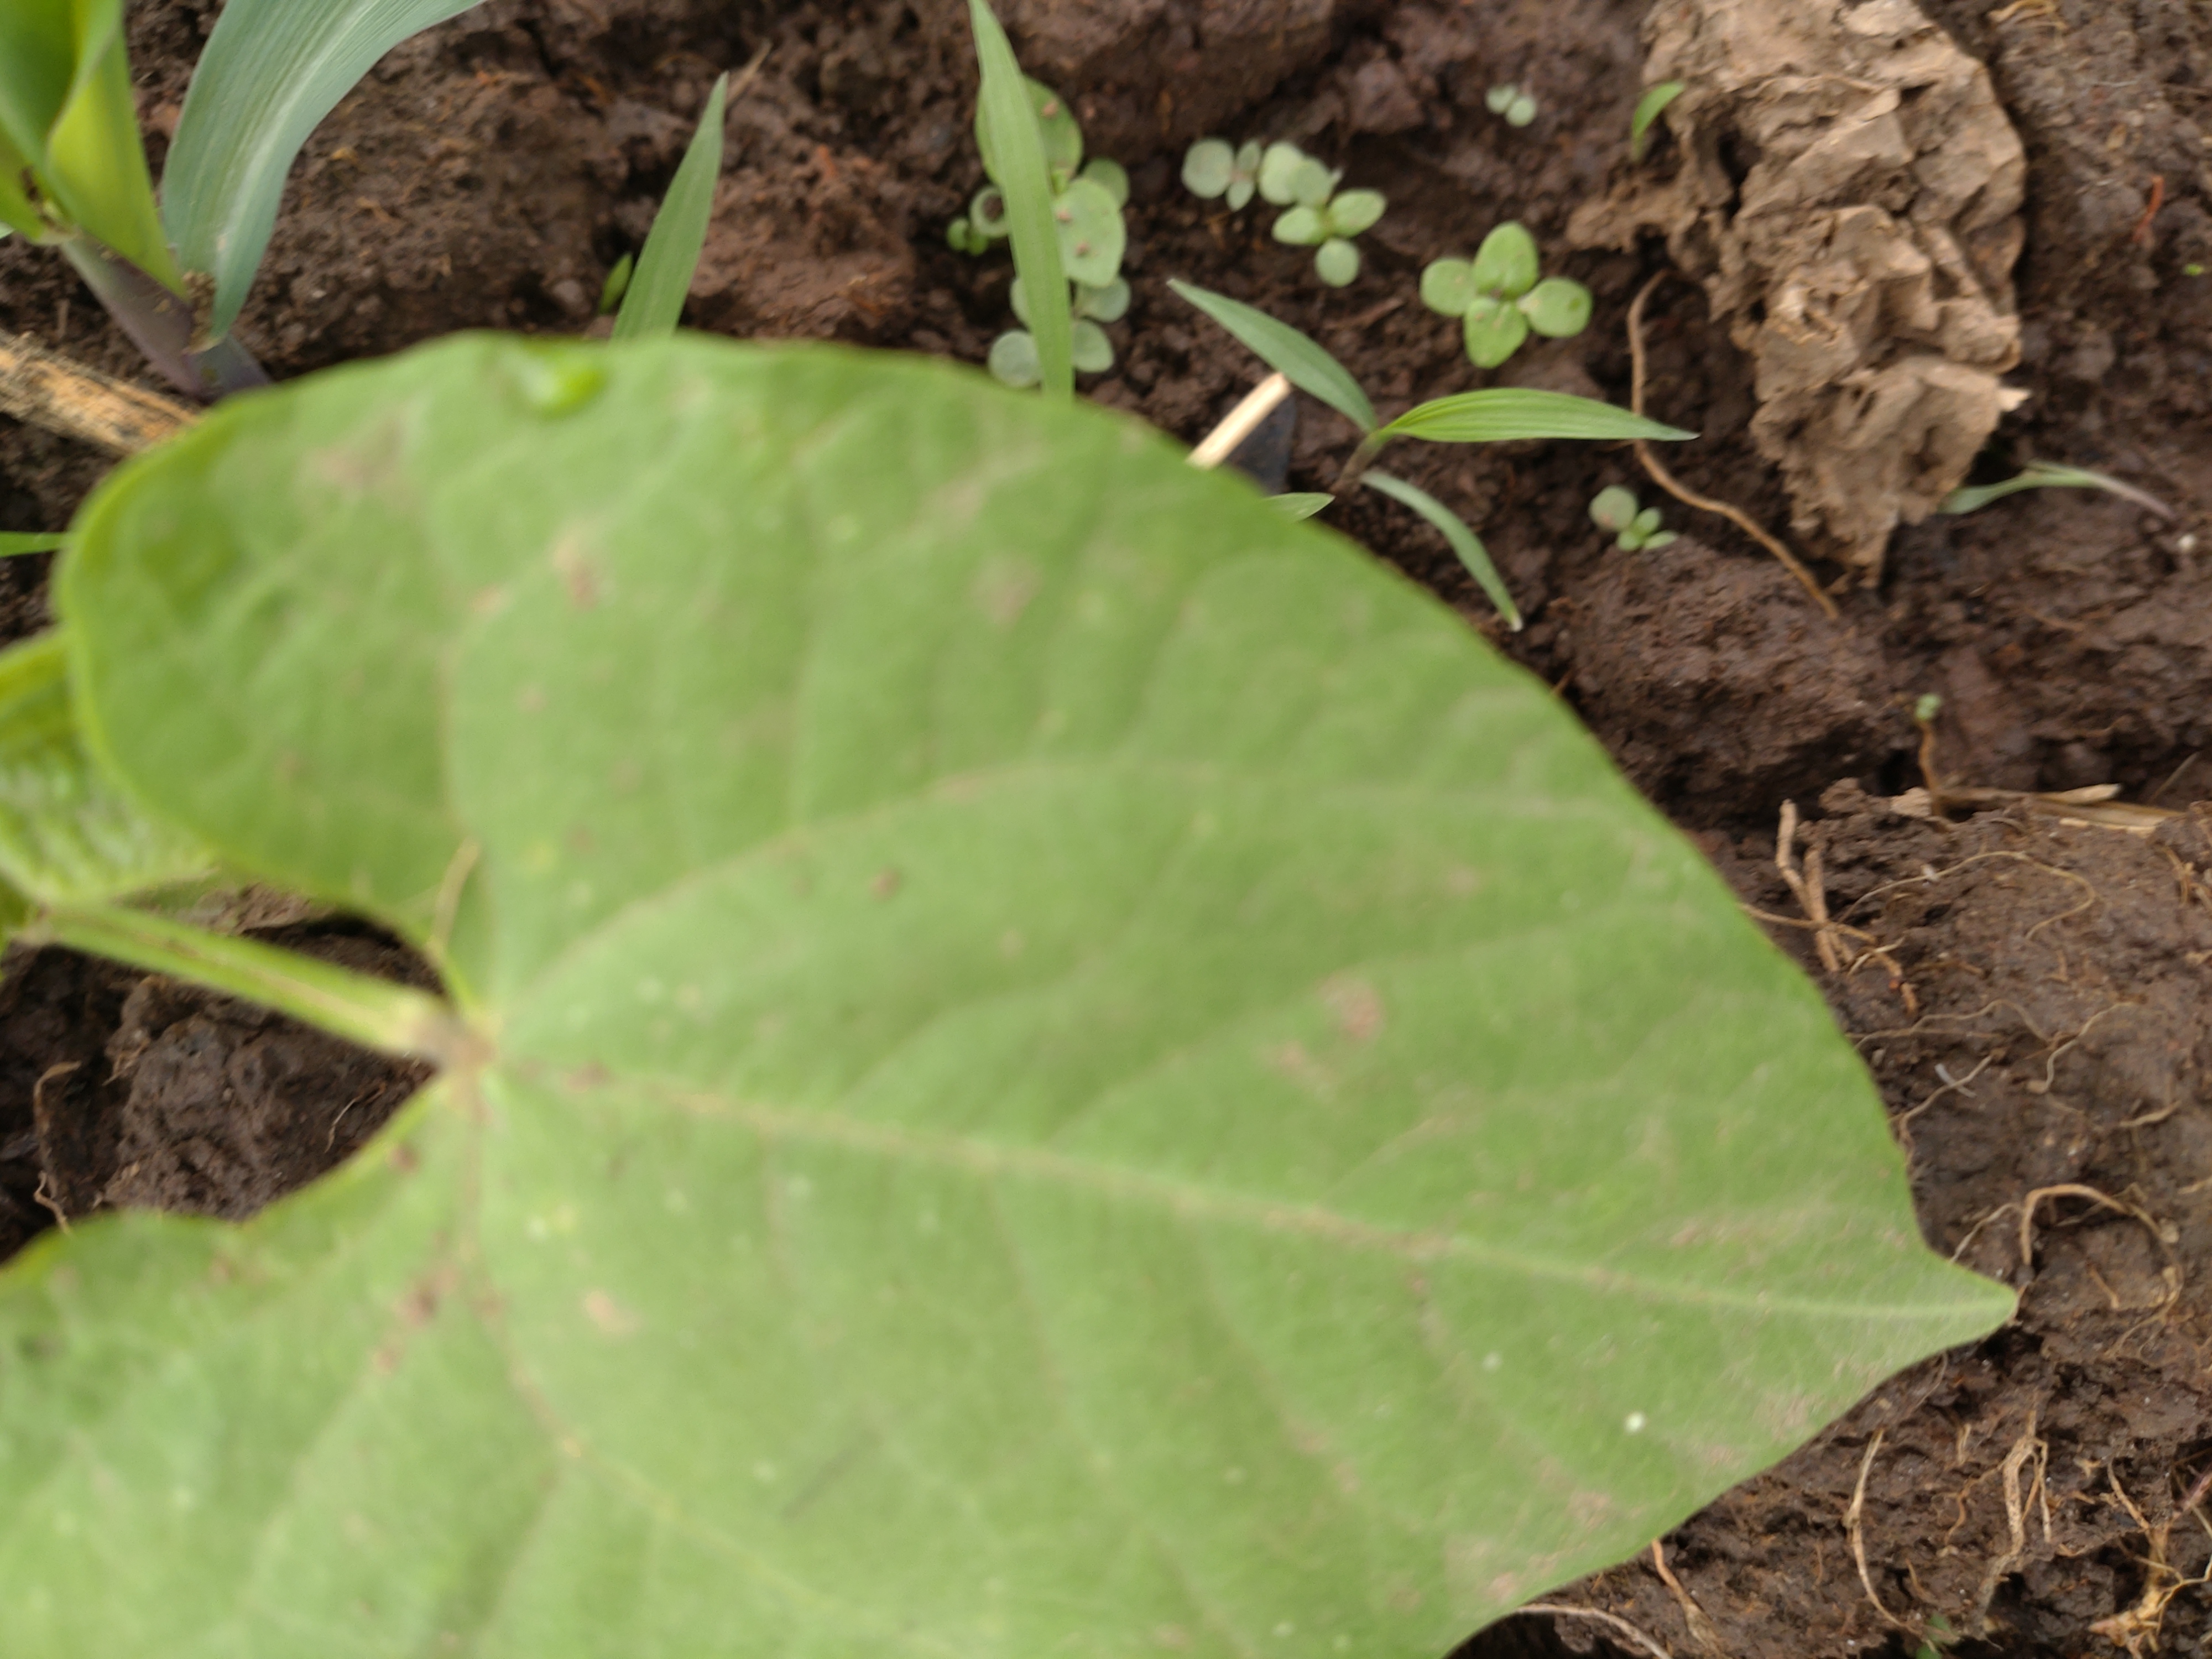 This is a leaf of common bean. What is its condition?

healthy
